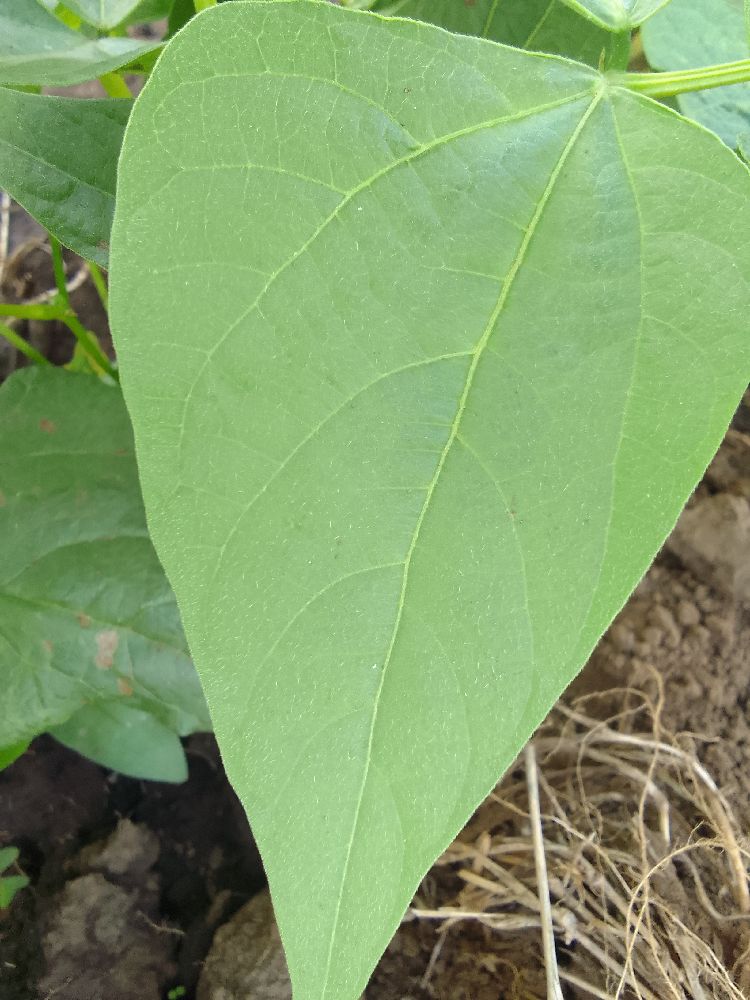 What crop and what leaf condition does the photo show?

common bean, healthy
